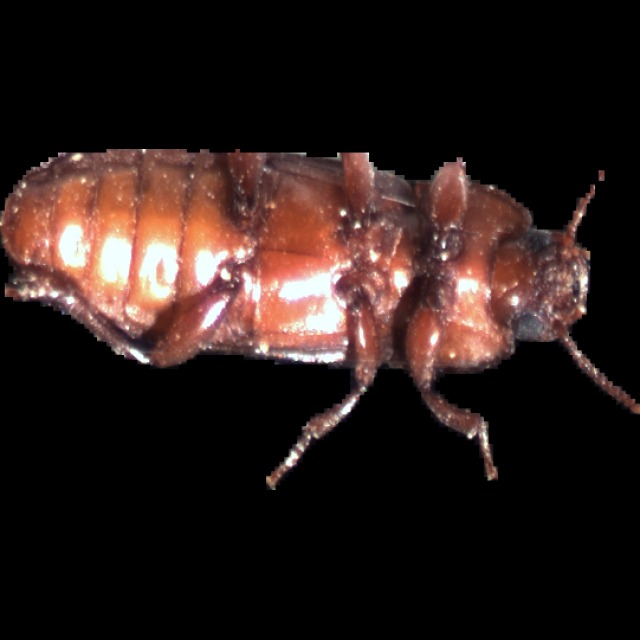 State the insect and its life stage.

mealworm beetle
